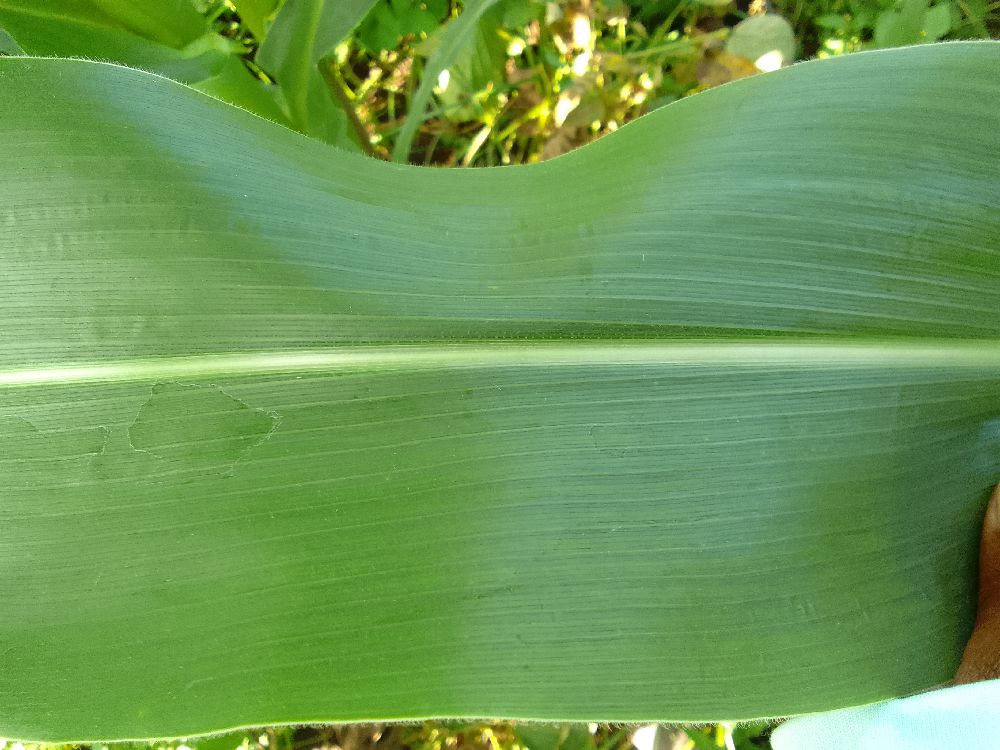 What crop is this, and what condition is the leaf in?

maize, healthy
